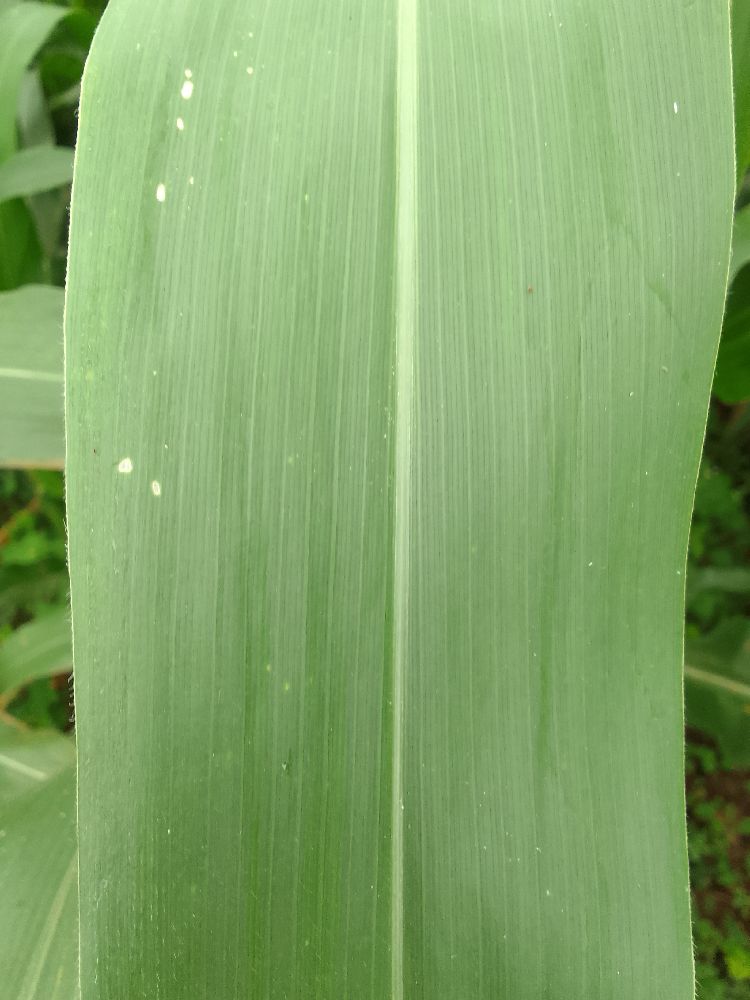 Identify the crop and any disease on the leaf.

maize, healthy
